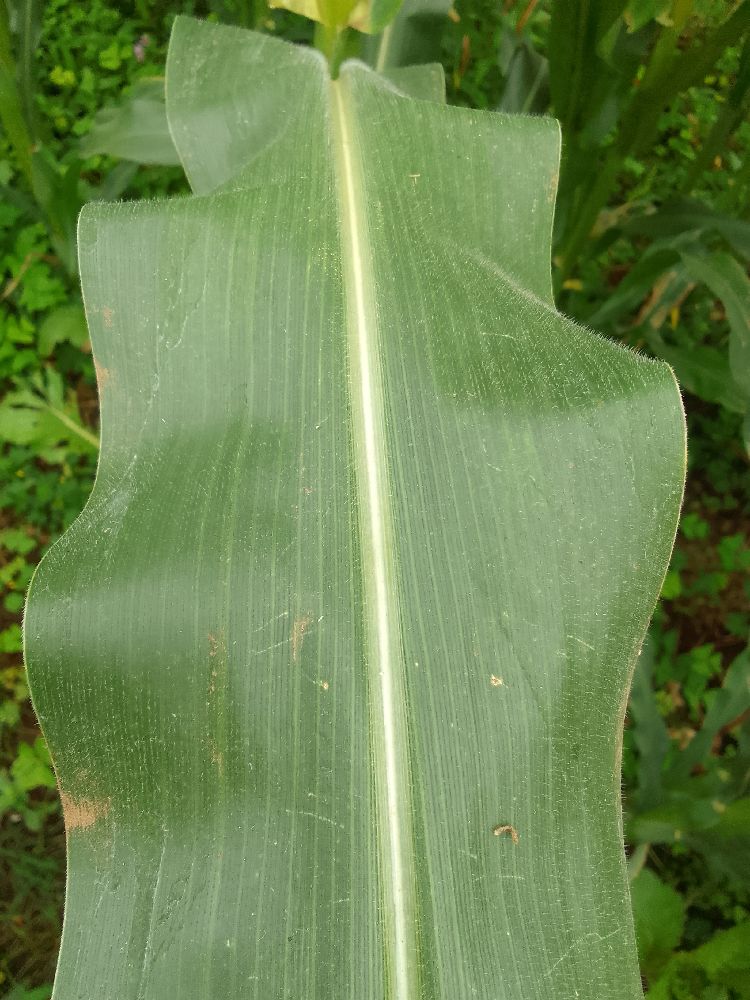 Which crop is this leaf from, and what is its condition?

maize, healthy
